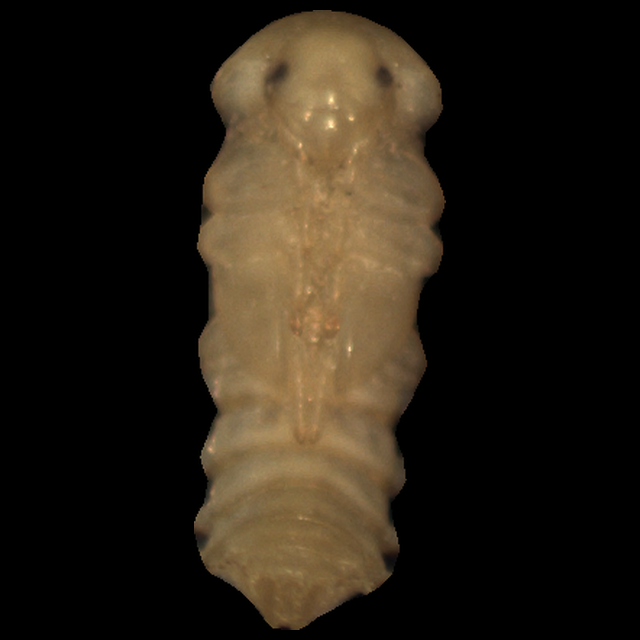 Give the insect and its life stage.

mealworm pupa
